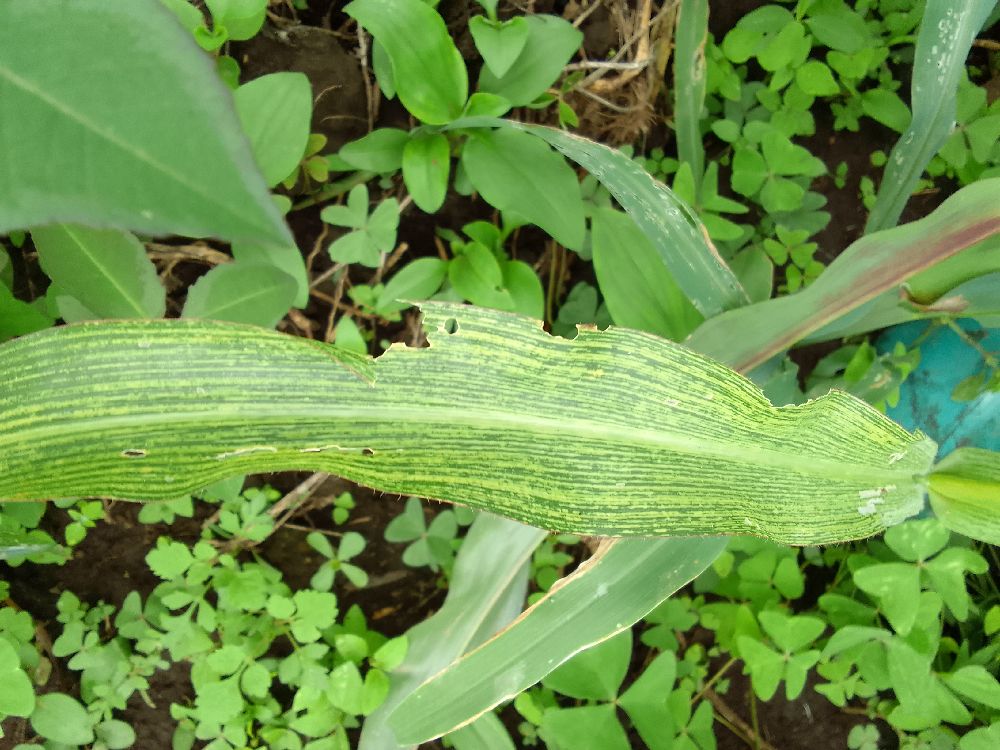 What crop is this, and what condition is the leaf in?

maize, maize streak virus
